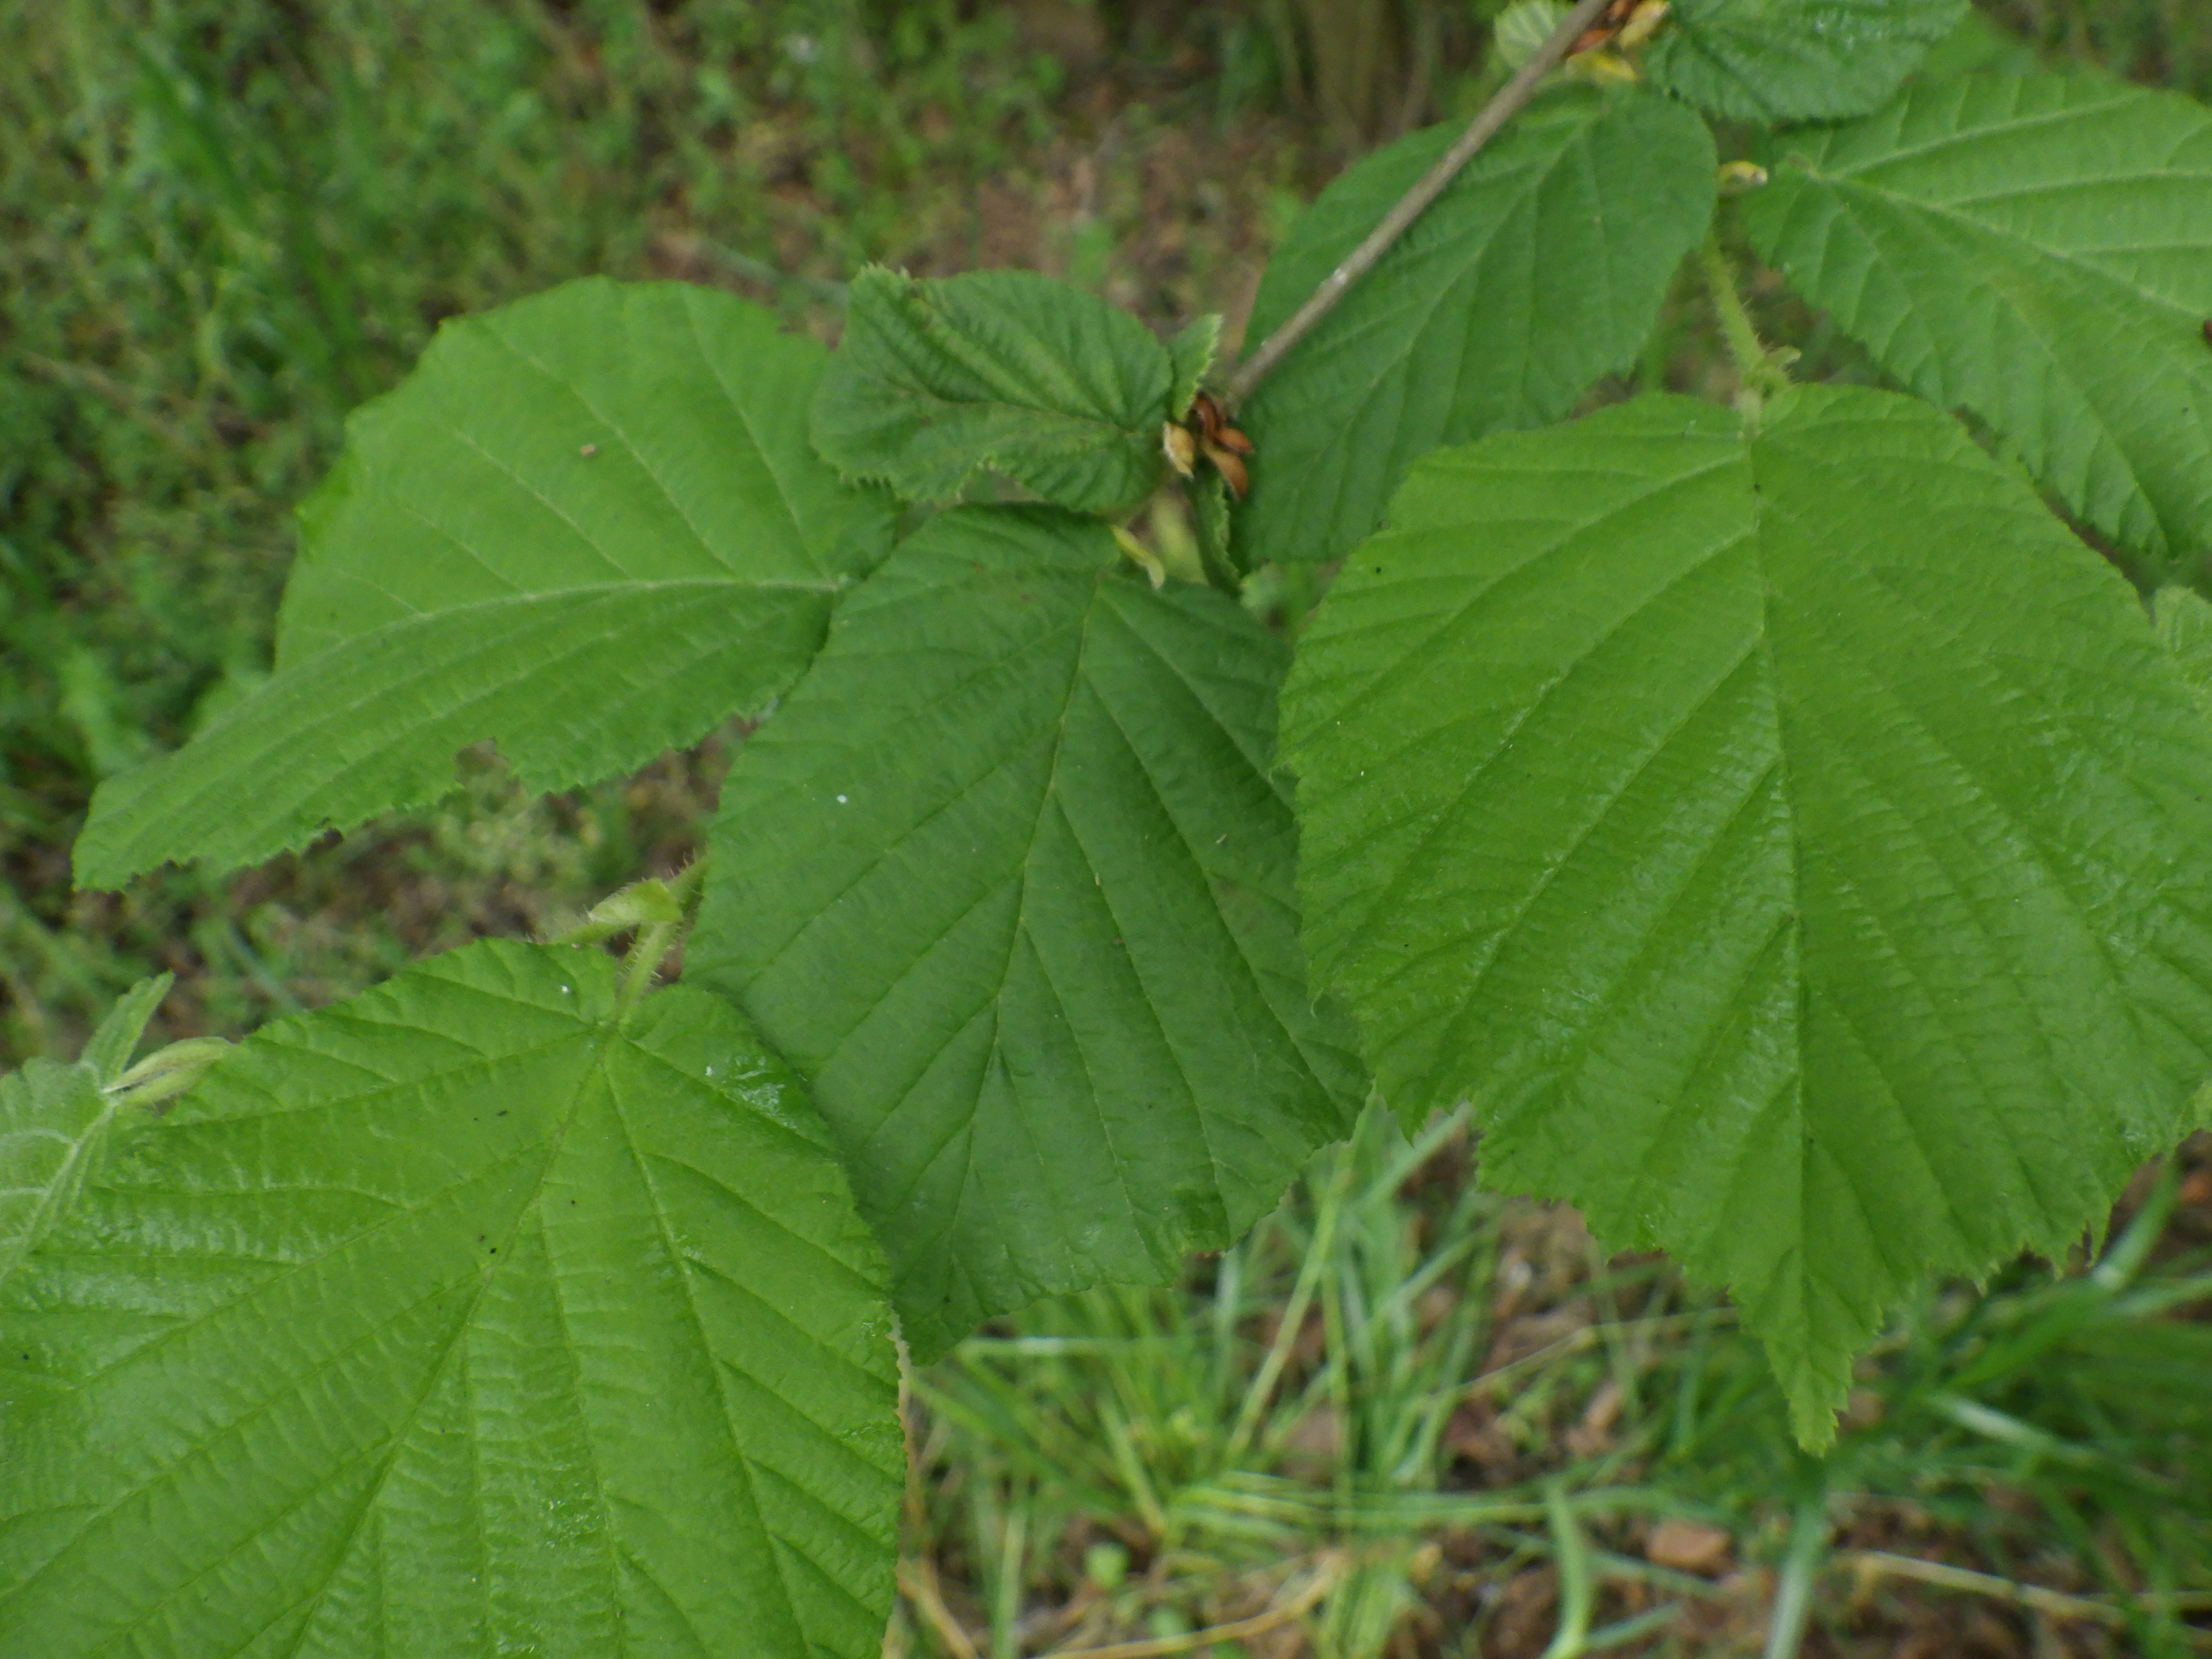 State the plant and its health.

hazel, healthy
